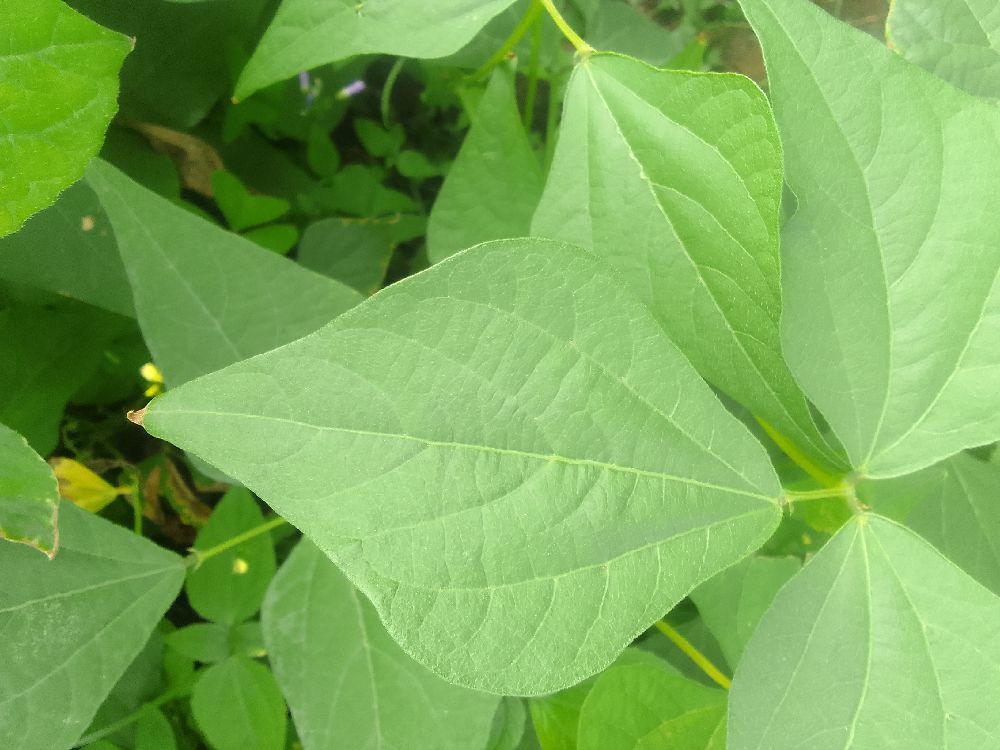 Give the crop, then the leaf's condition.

common bean, healthy
